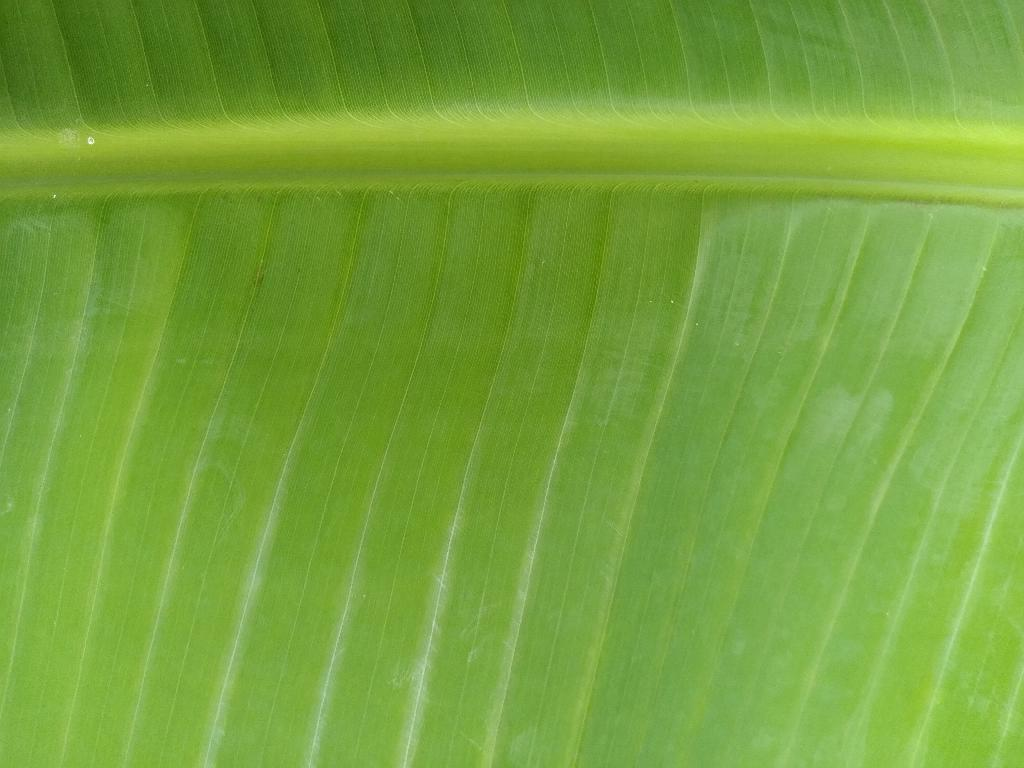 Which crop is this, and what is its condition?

banana, healthy
